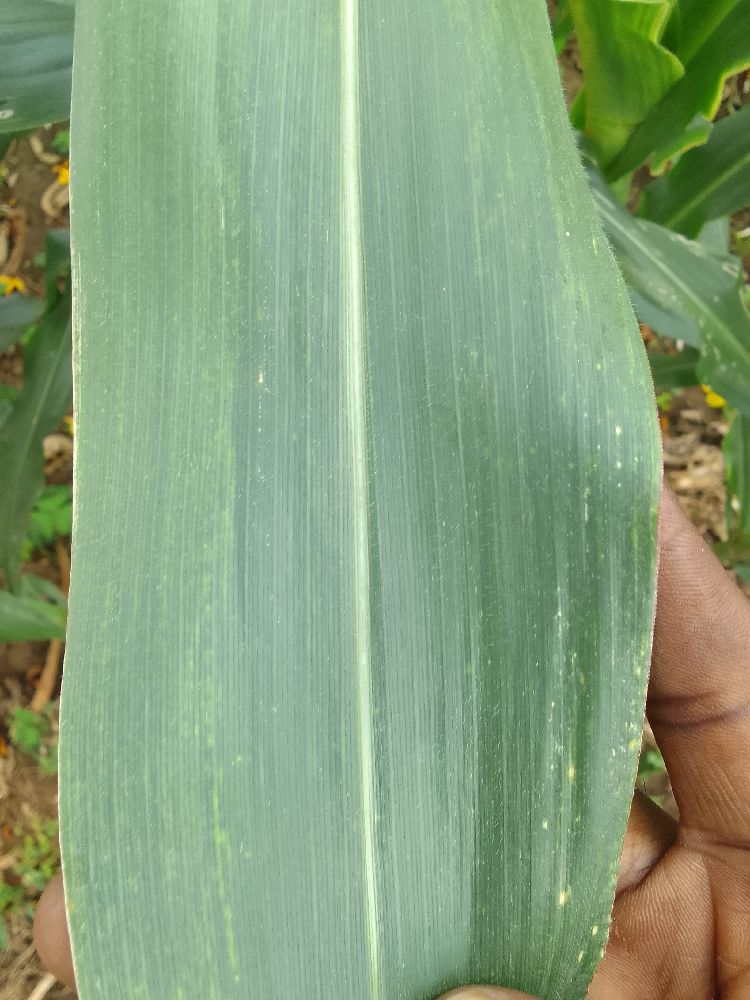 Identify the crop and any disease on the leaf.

maize, healthy
